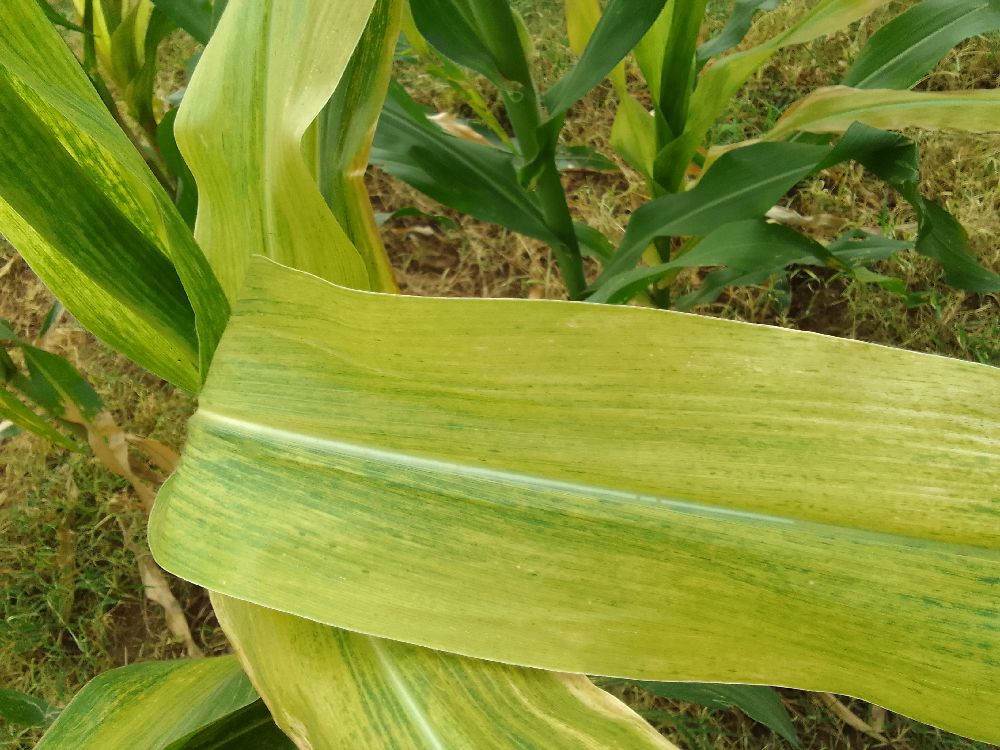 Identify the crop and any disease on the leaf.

maize, maize lethal necrosis
